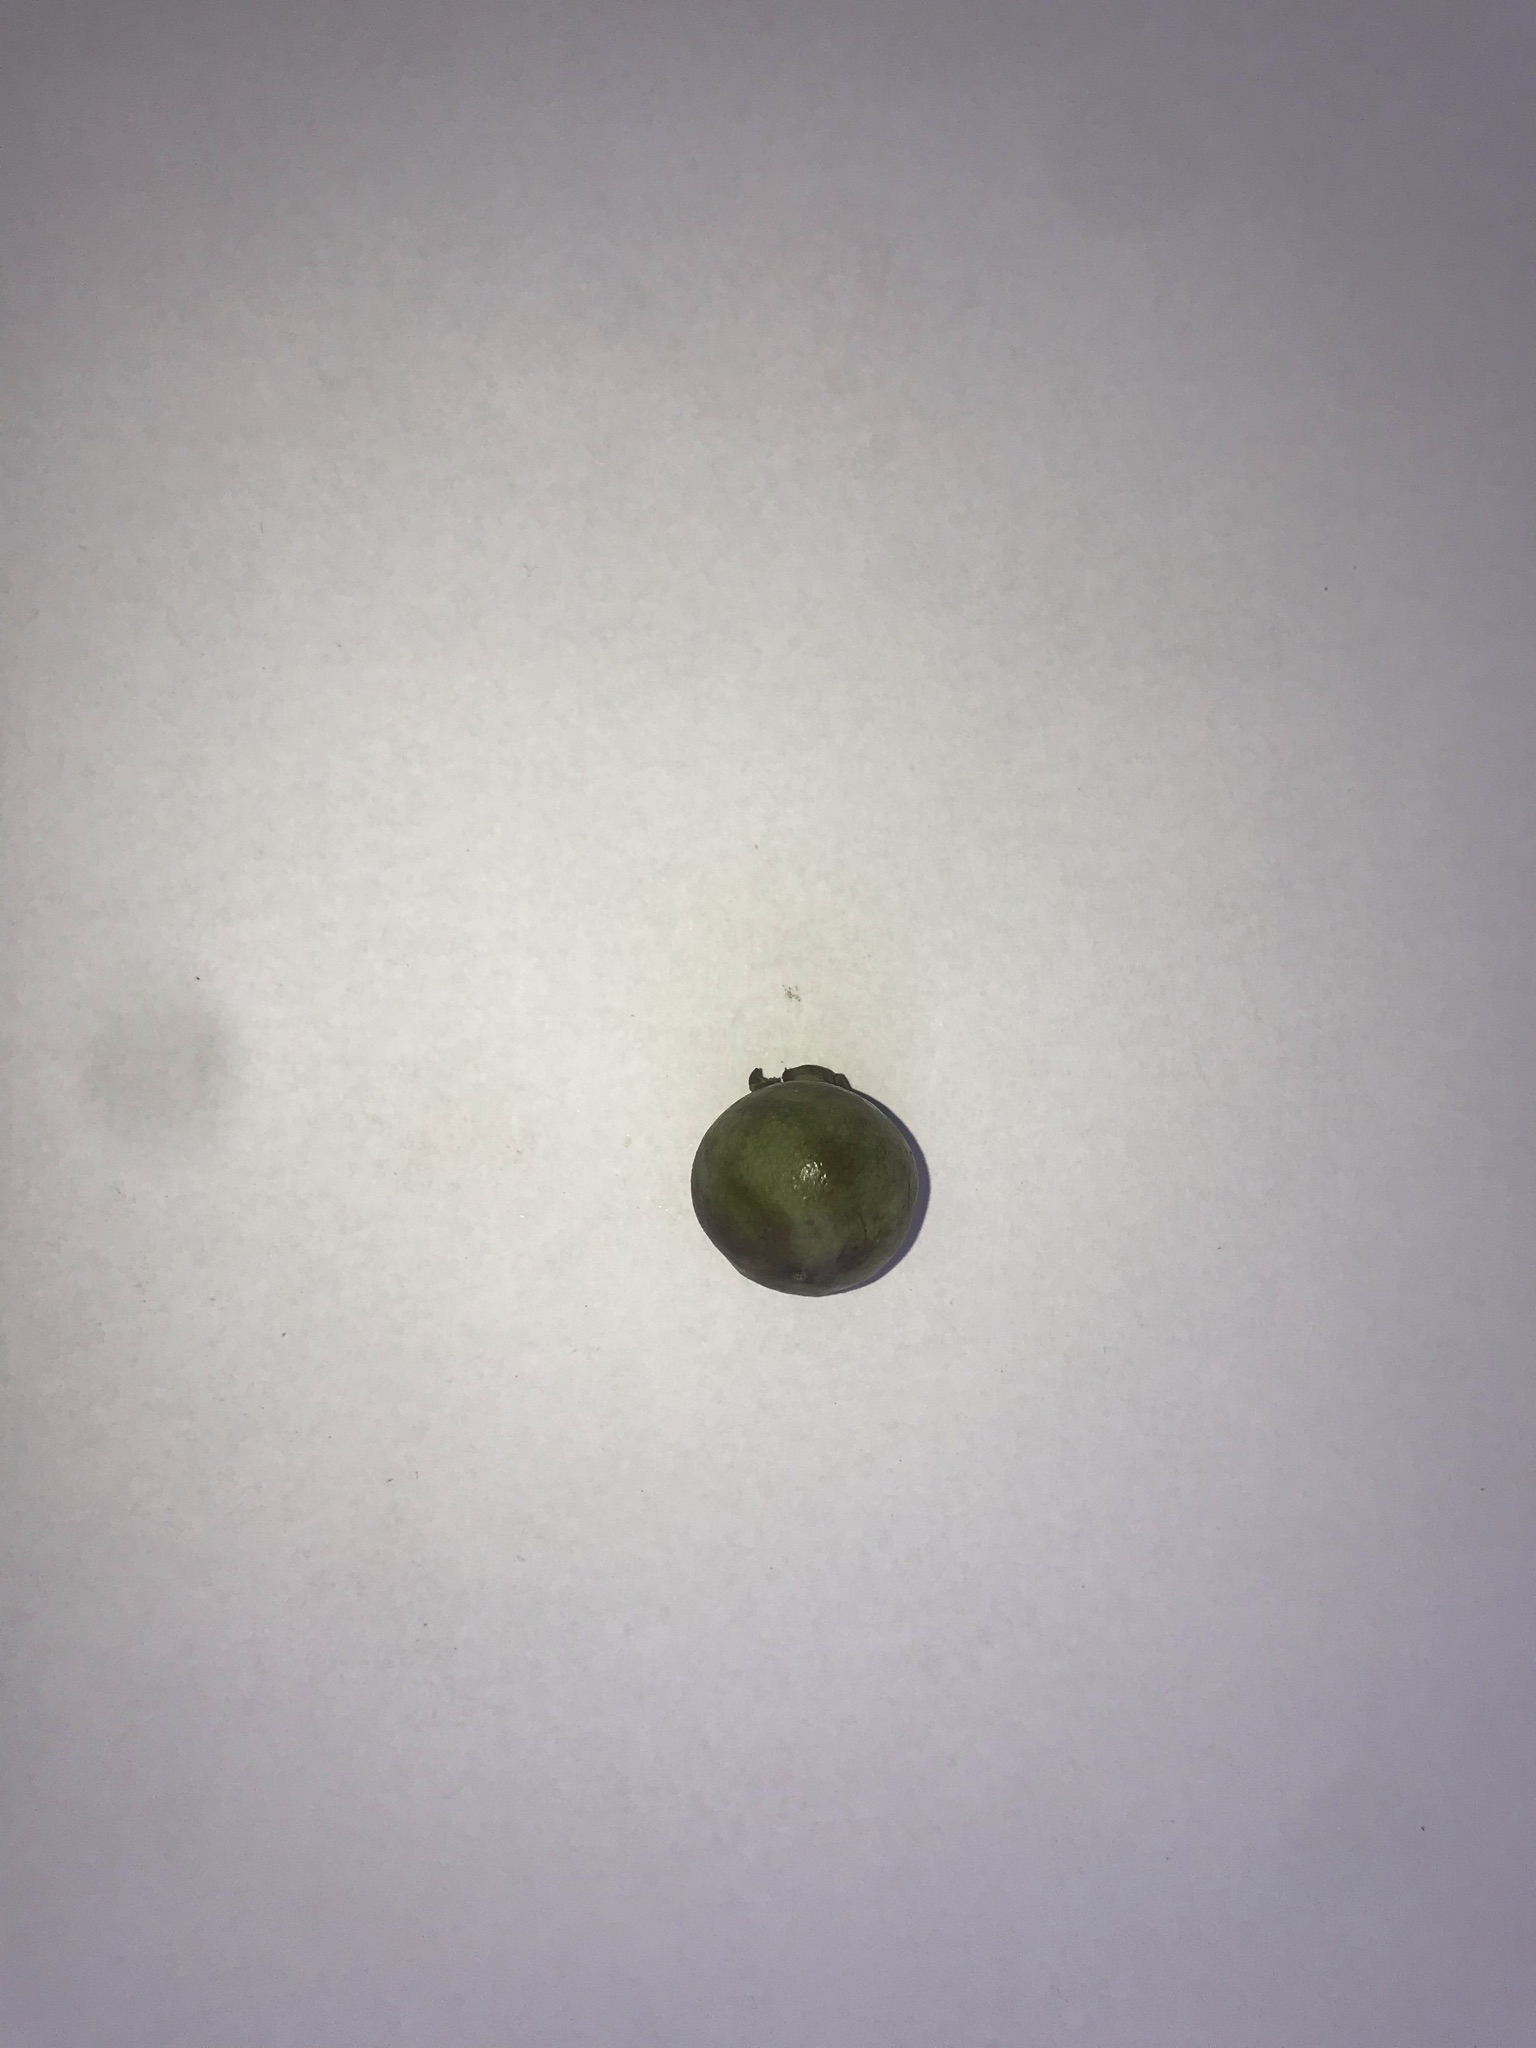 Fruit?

gabiroba
